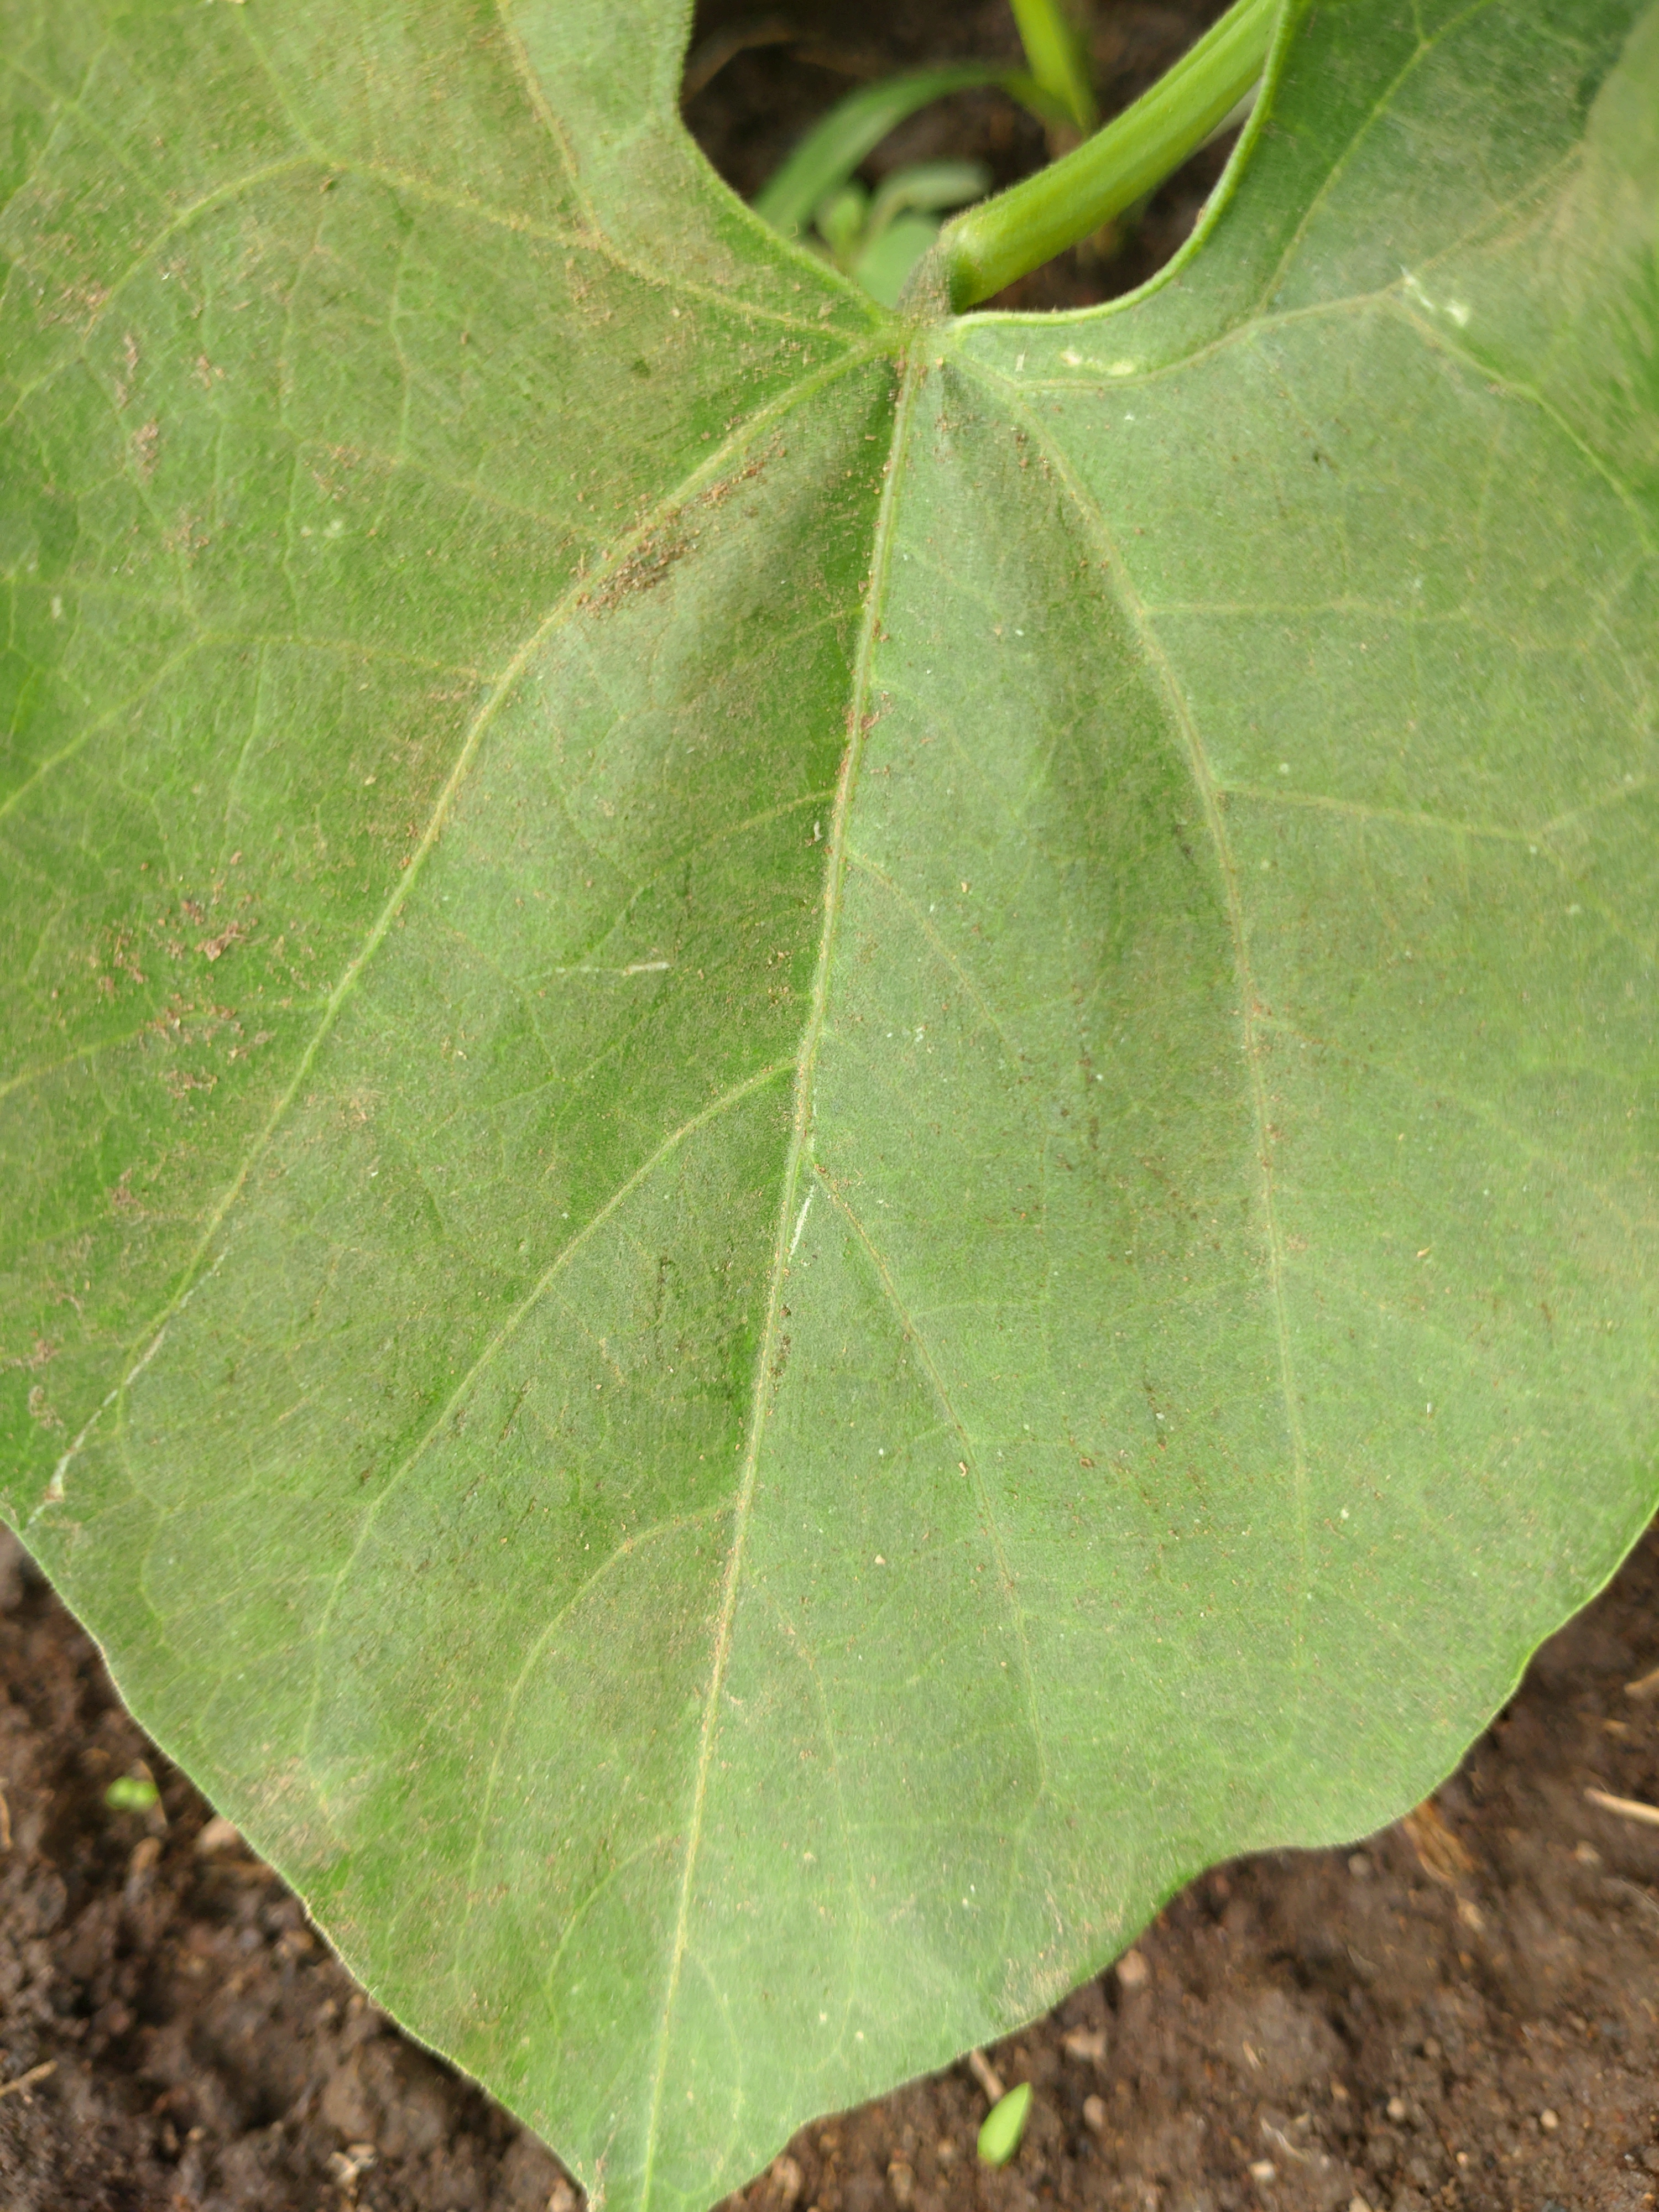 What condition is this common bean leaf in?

healthy
